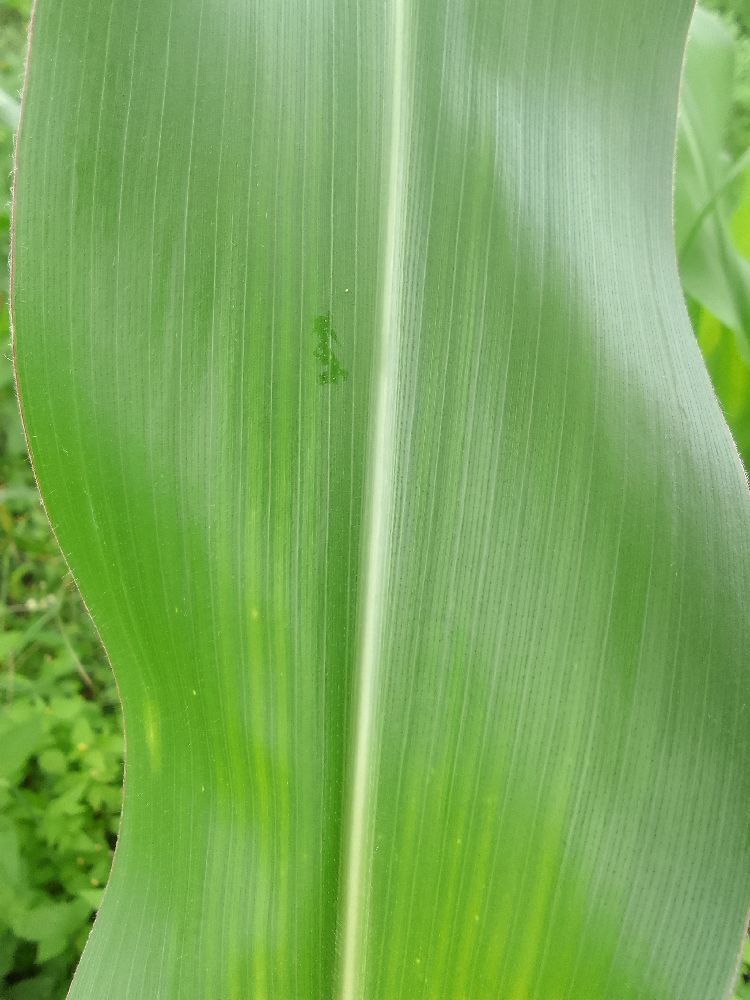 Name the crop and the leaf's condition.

maize, healthy
